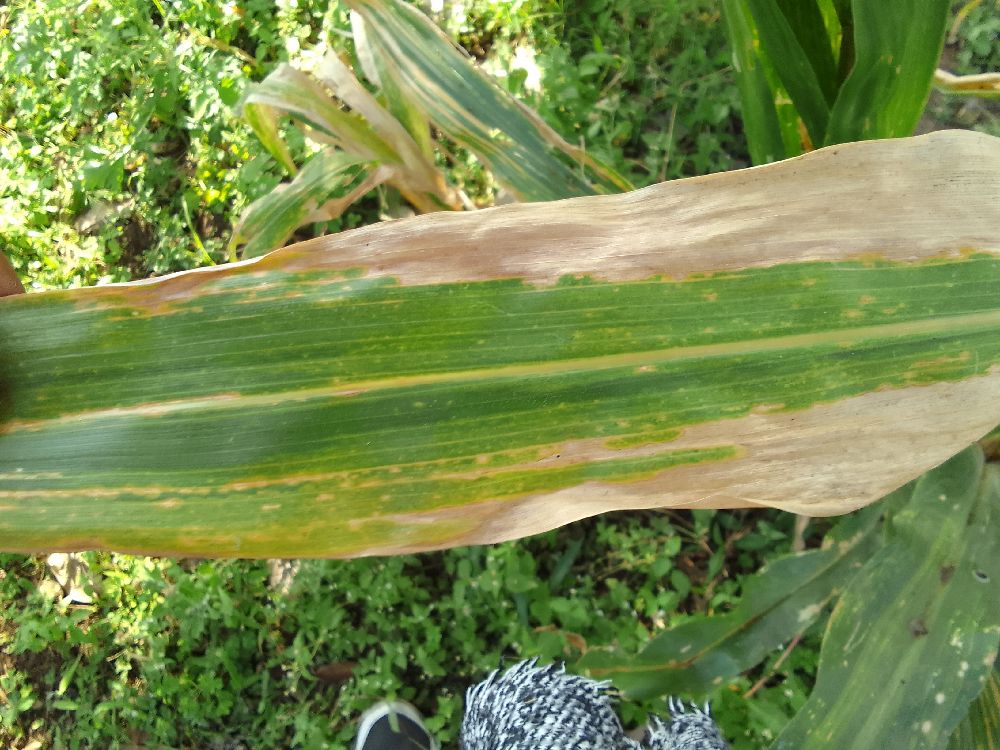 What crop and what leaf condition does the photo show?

maize, maize lethal necrosis
